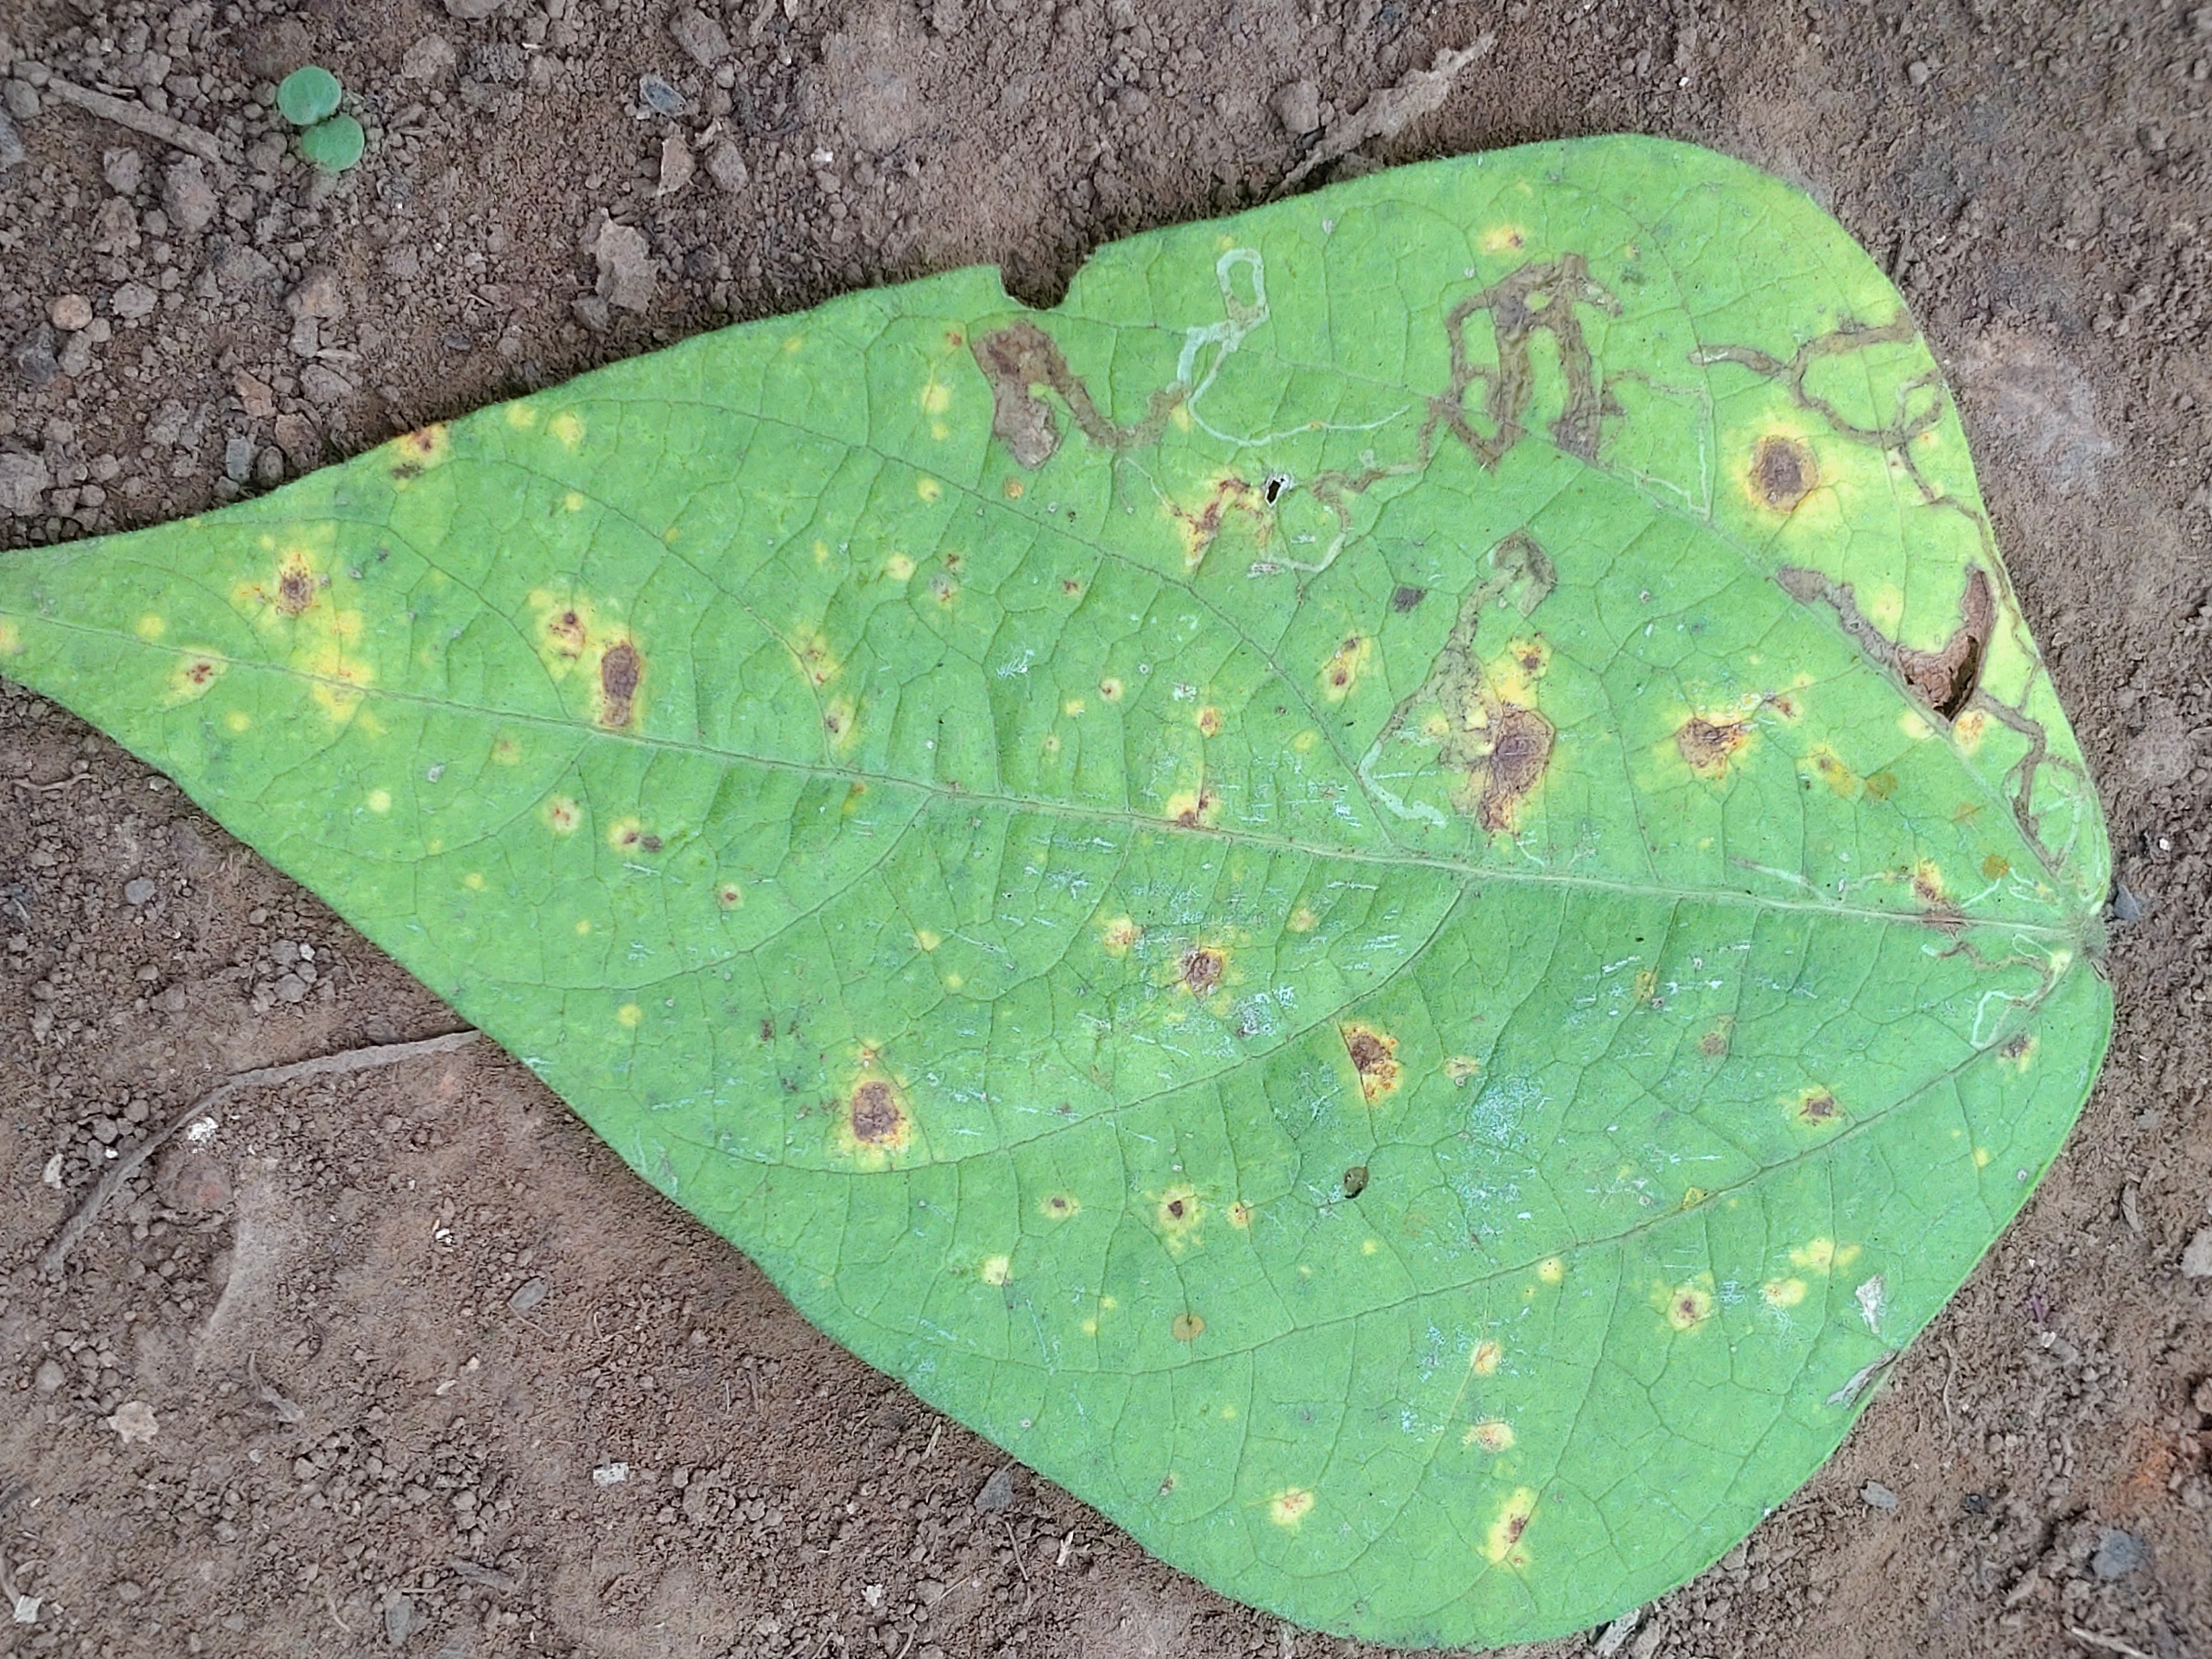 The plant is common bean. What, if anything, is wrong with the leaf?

rust
